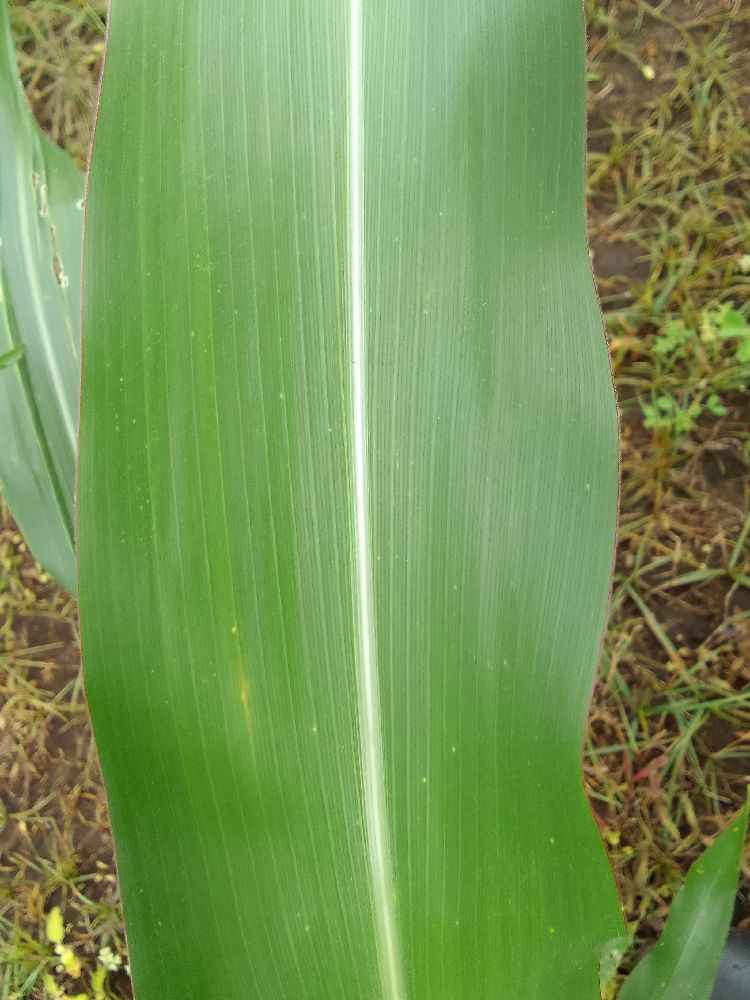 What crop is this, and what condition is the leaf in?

maize, healthy
